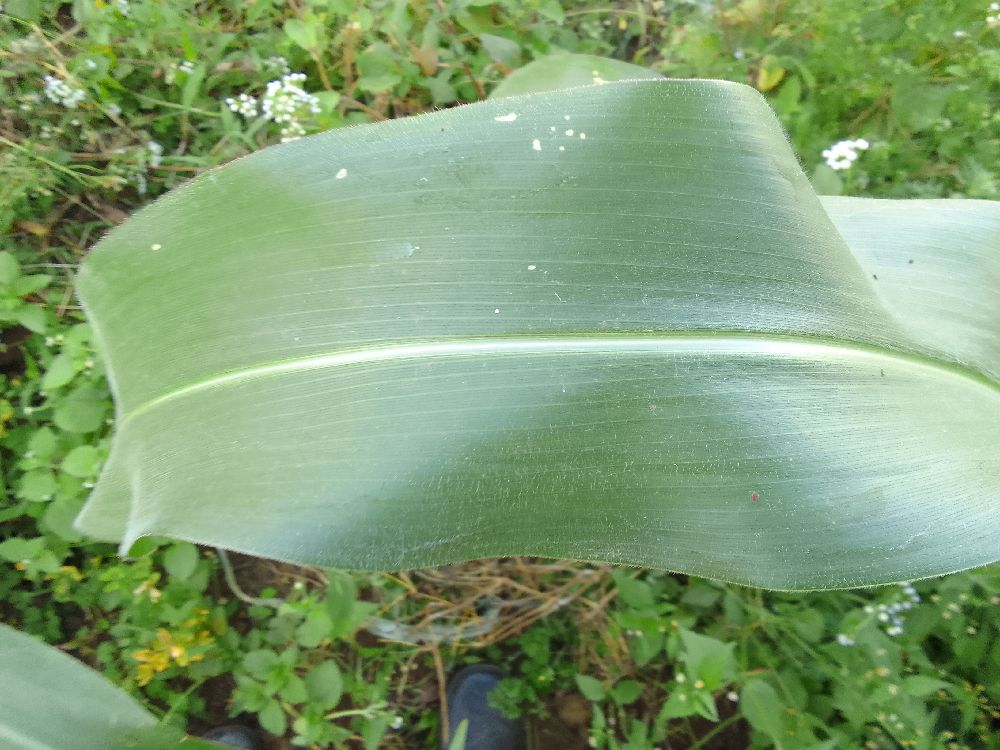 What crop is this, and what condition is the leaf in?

maize, healthy
